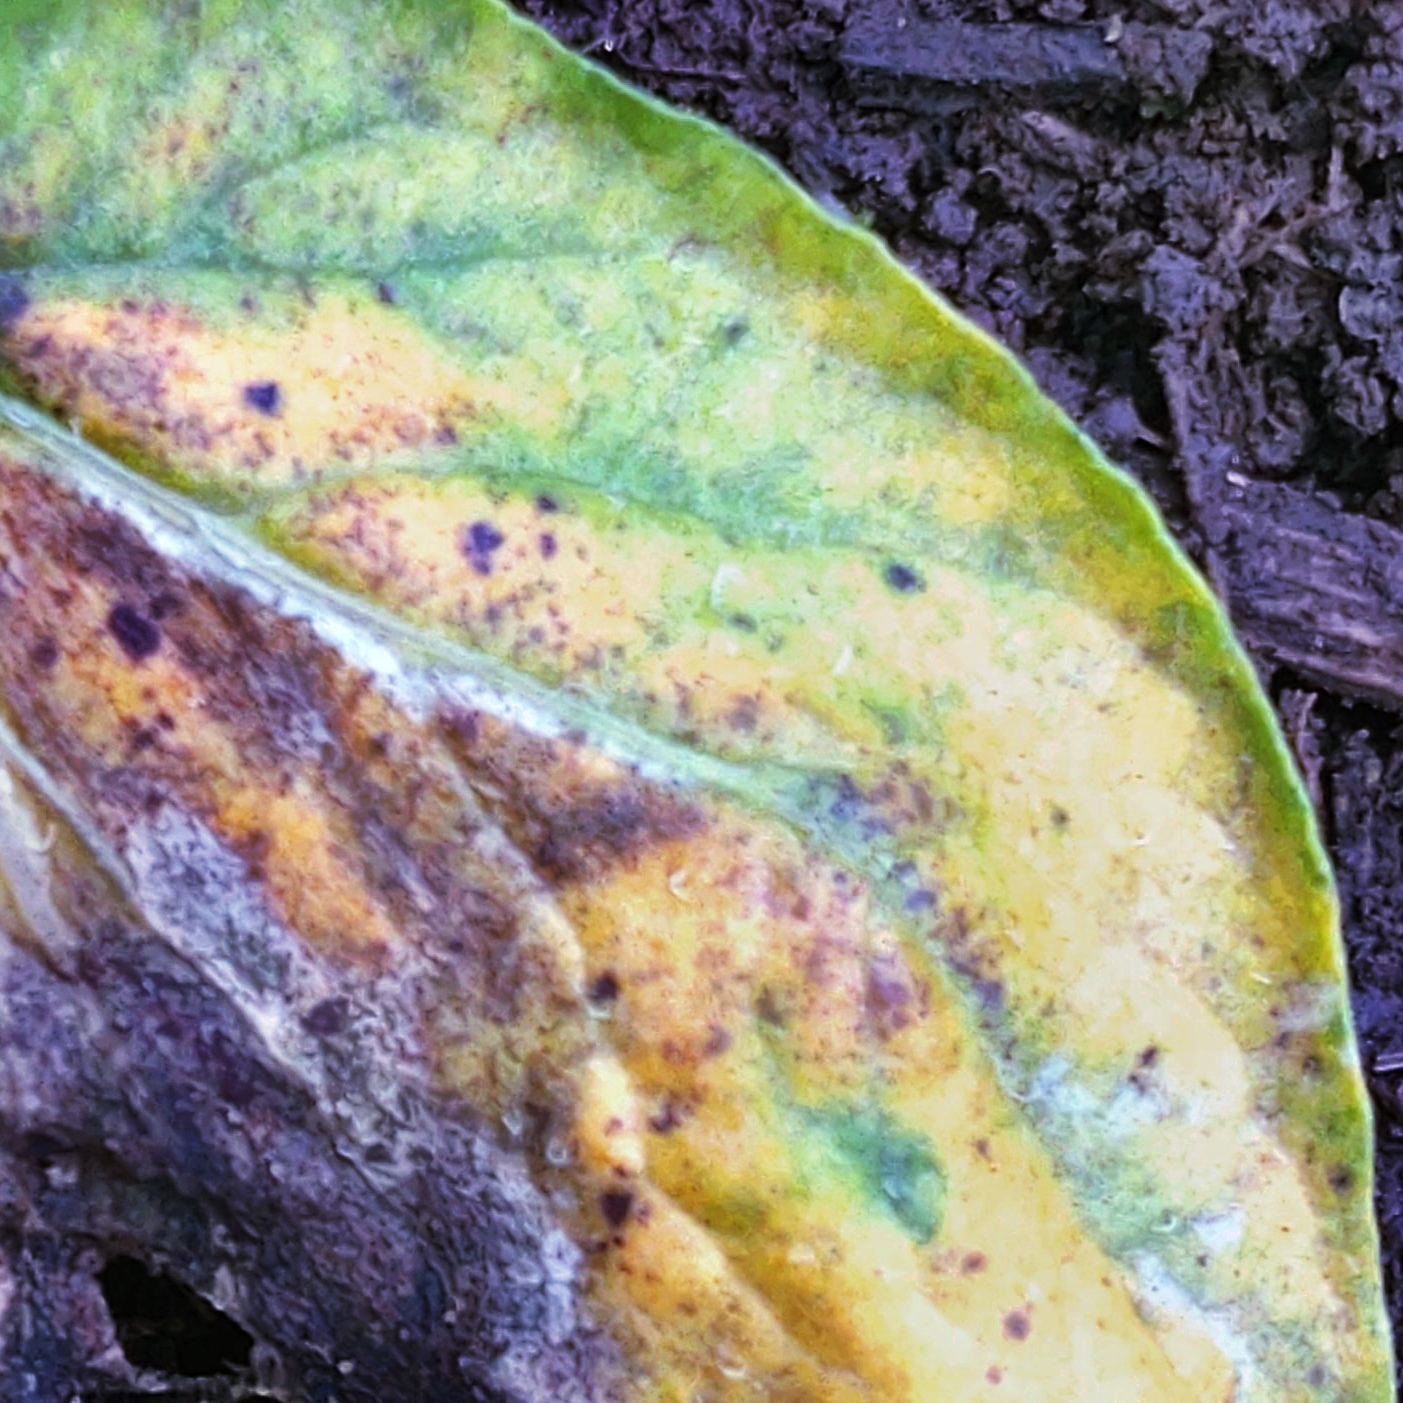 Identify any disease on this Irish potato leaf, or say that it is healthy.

late blight
